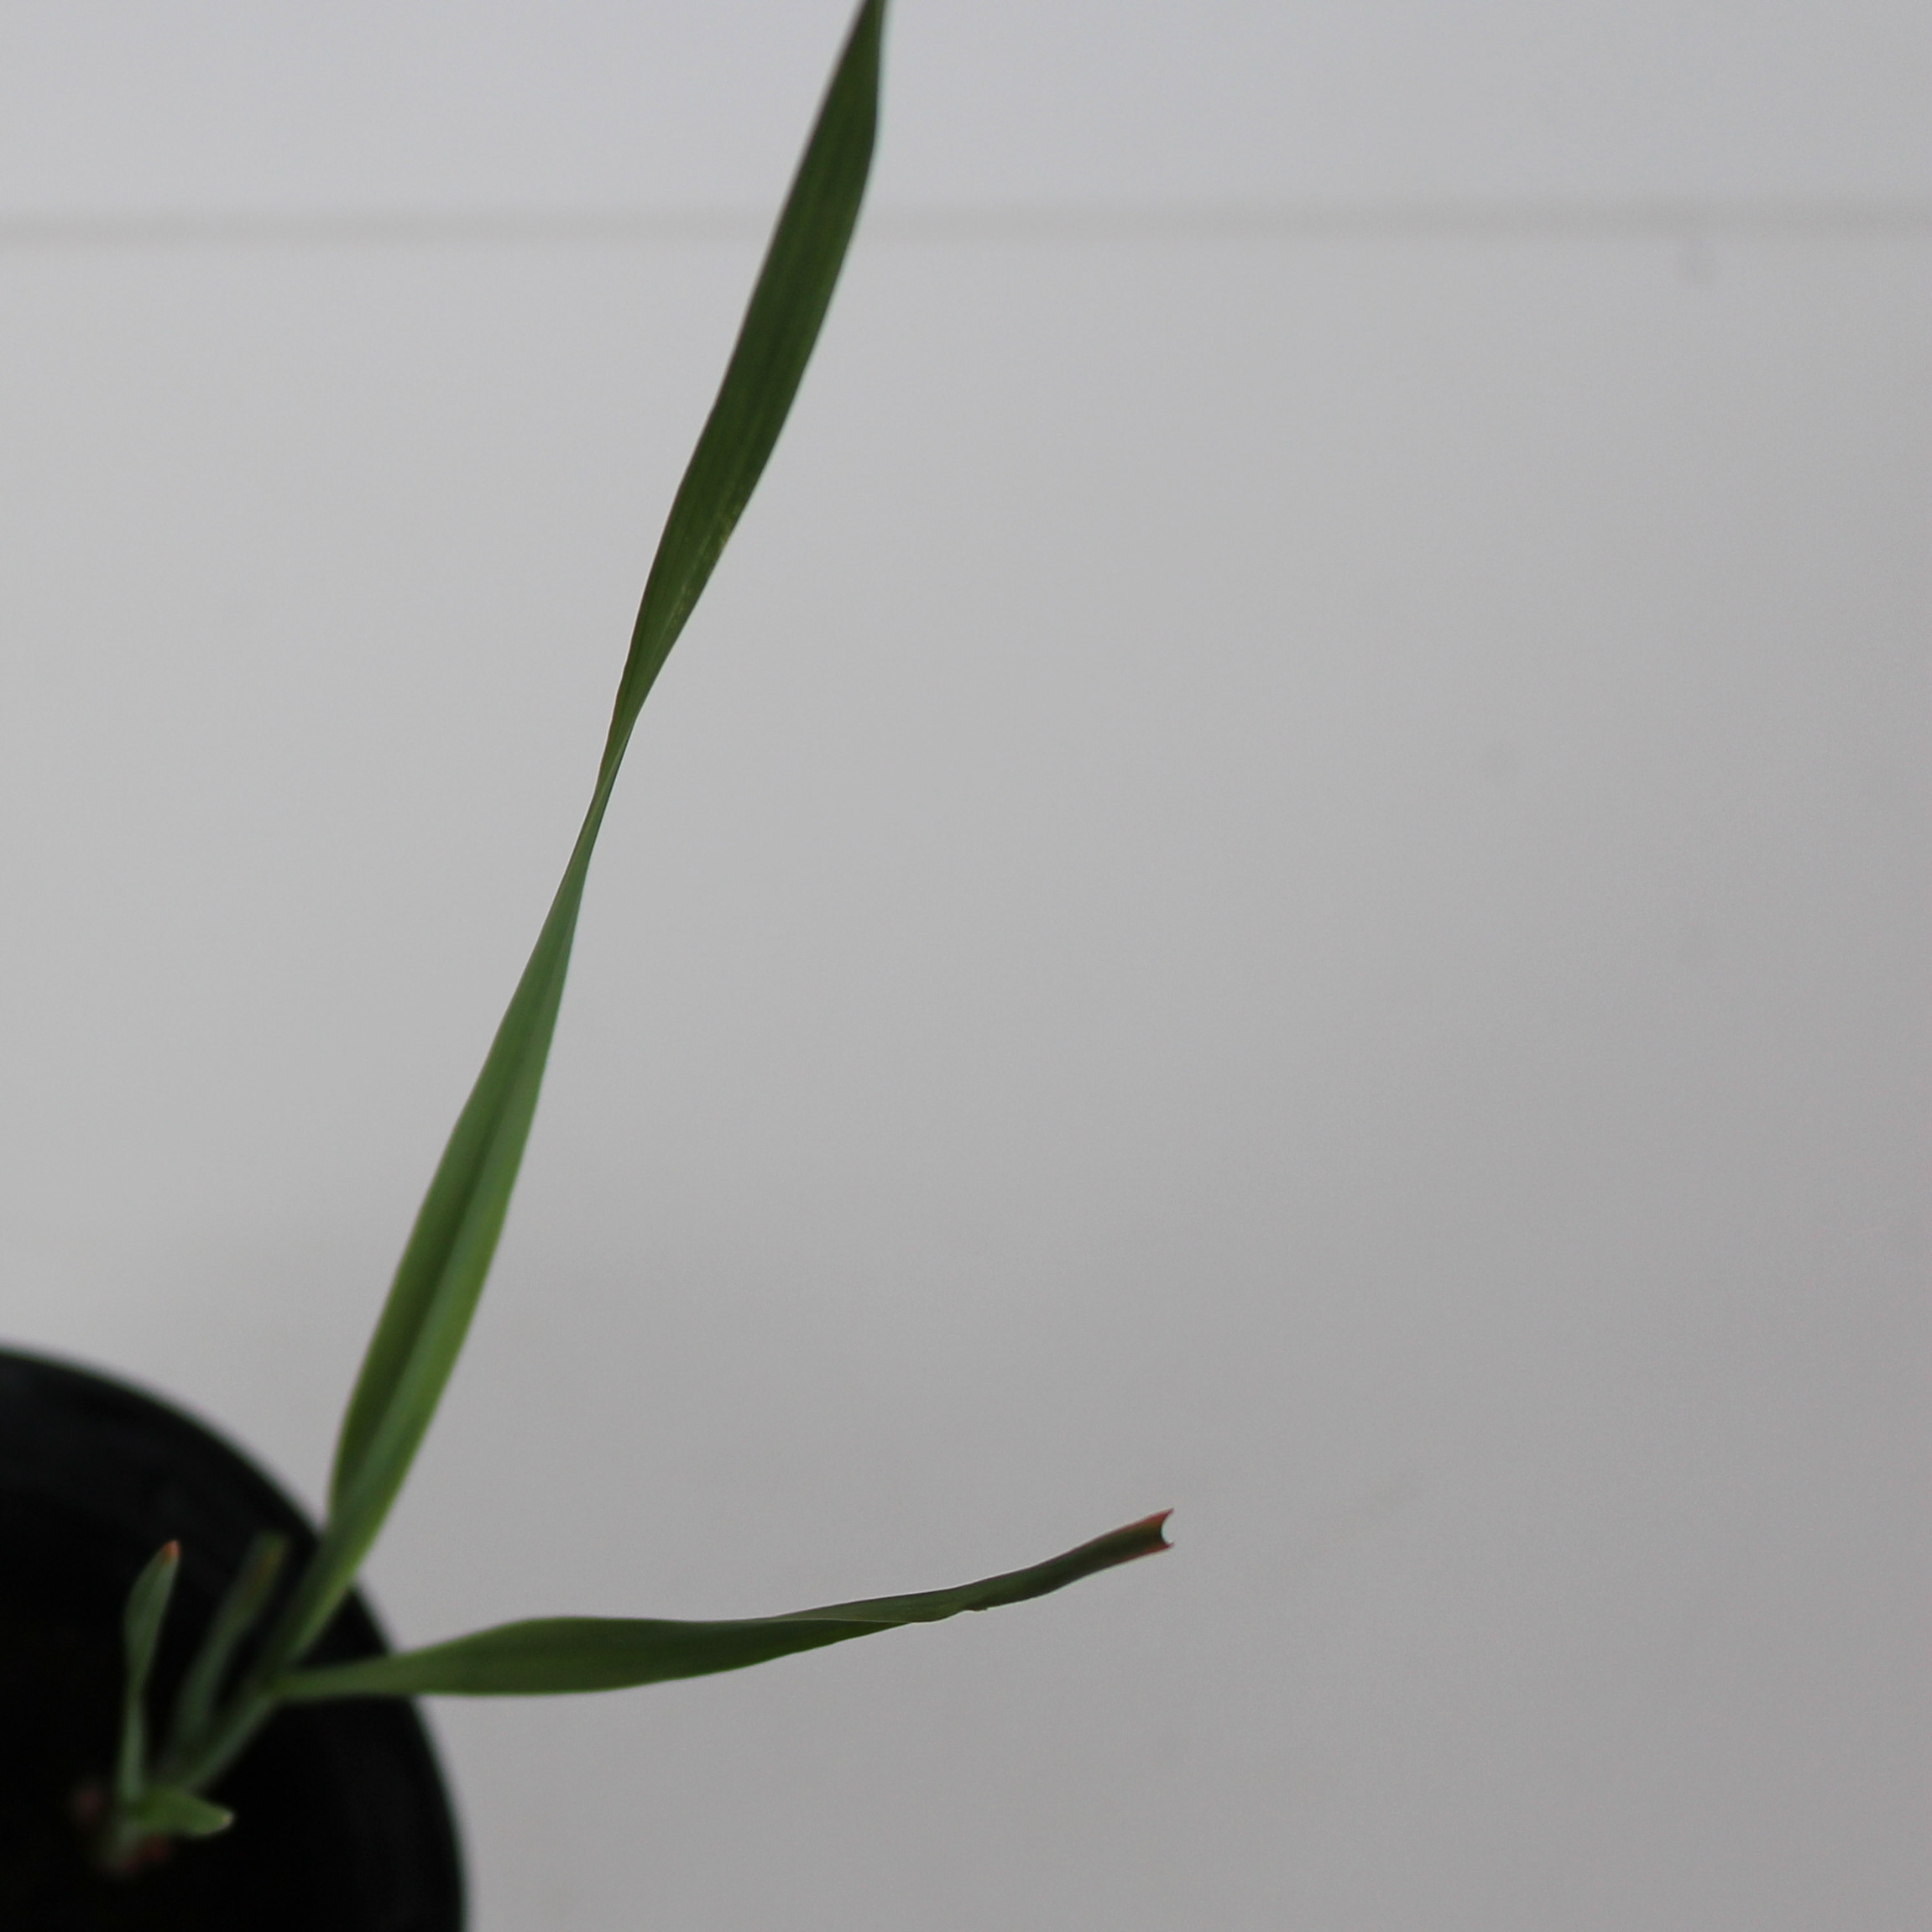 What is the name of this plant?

Avena sterilis
